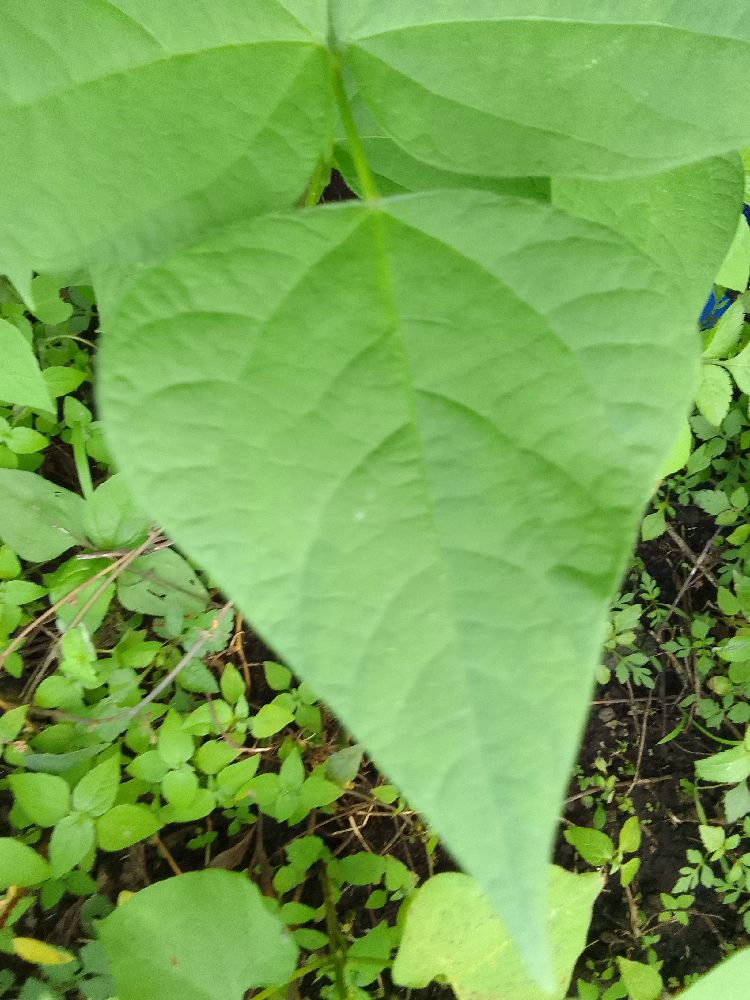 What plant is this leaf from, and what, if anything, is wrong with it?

common bean, healthy
